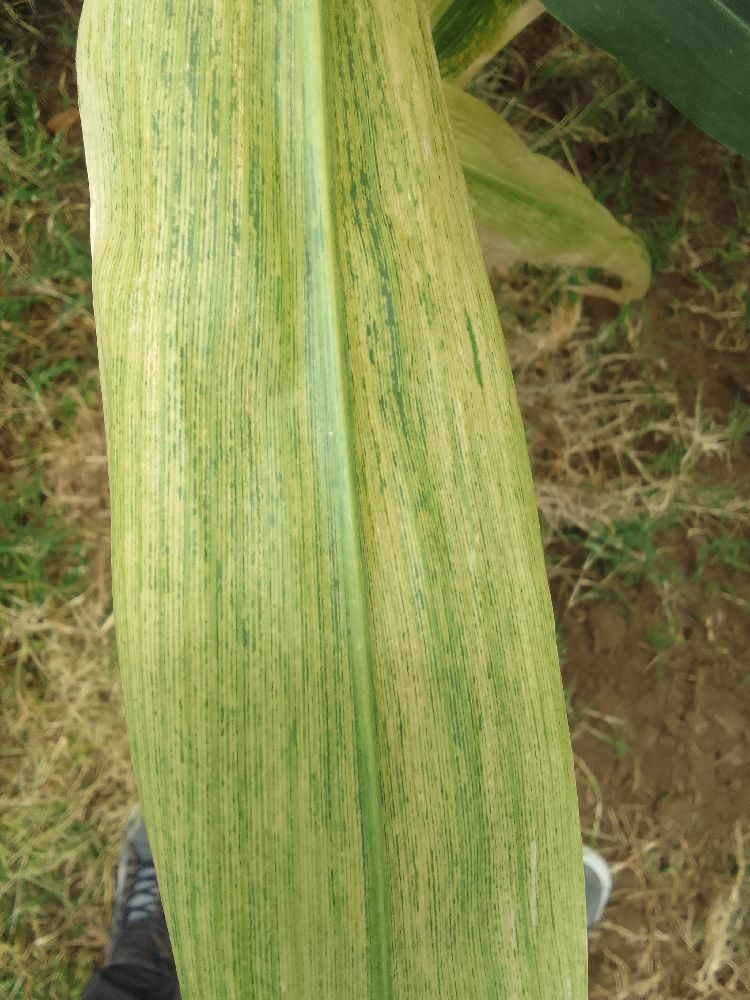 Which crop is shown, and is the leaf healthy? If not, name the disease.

maize, maize lethal necrosis
